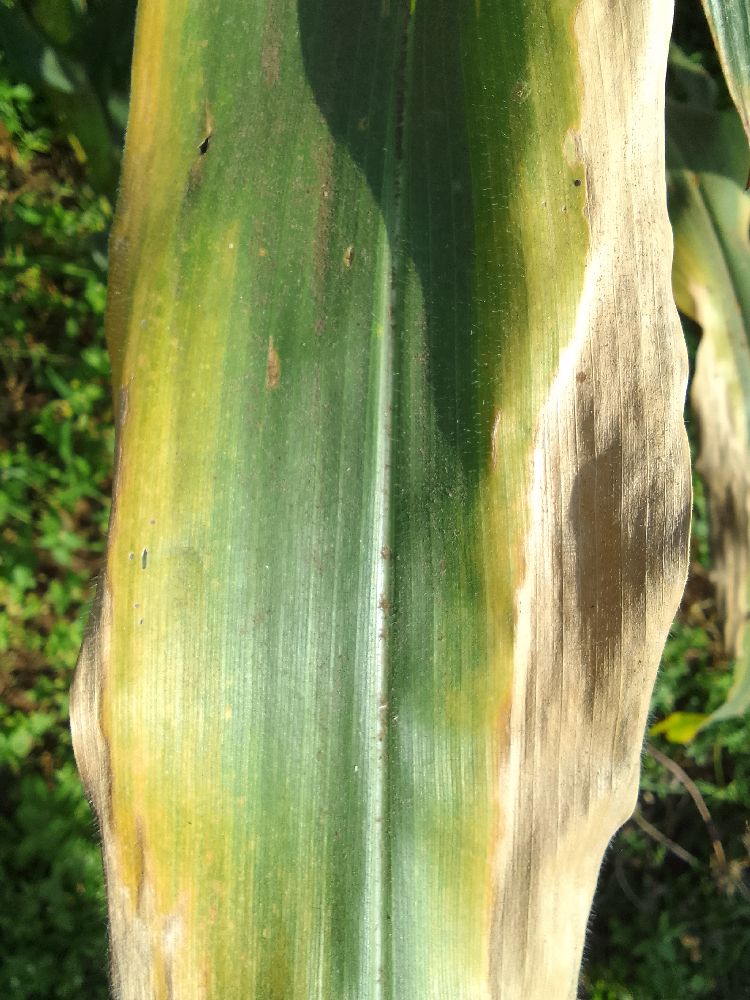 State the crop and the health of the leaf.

maize, maize lethal necrosis
